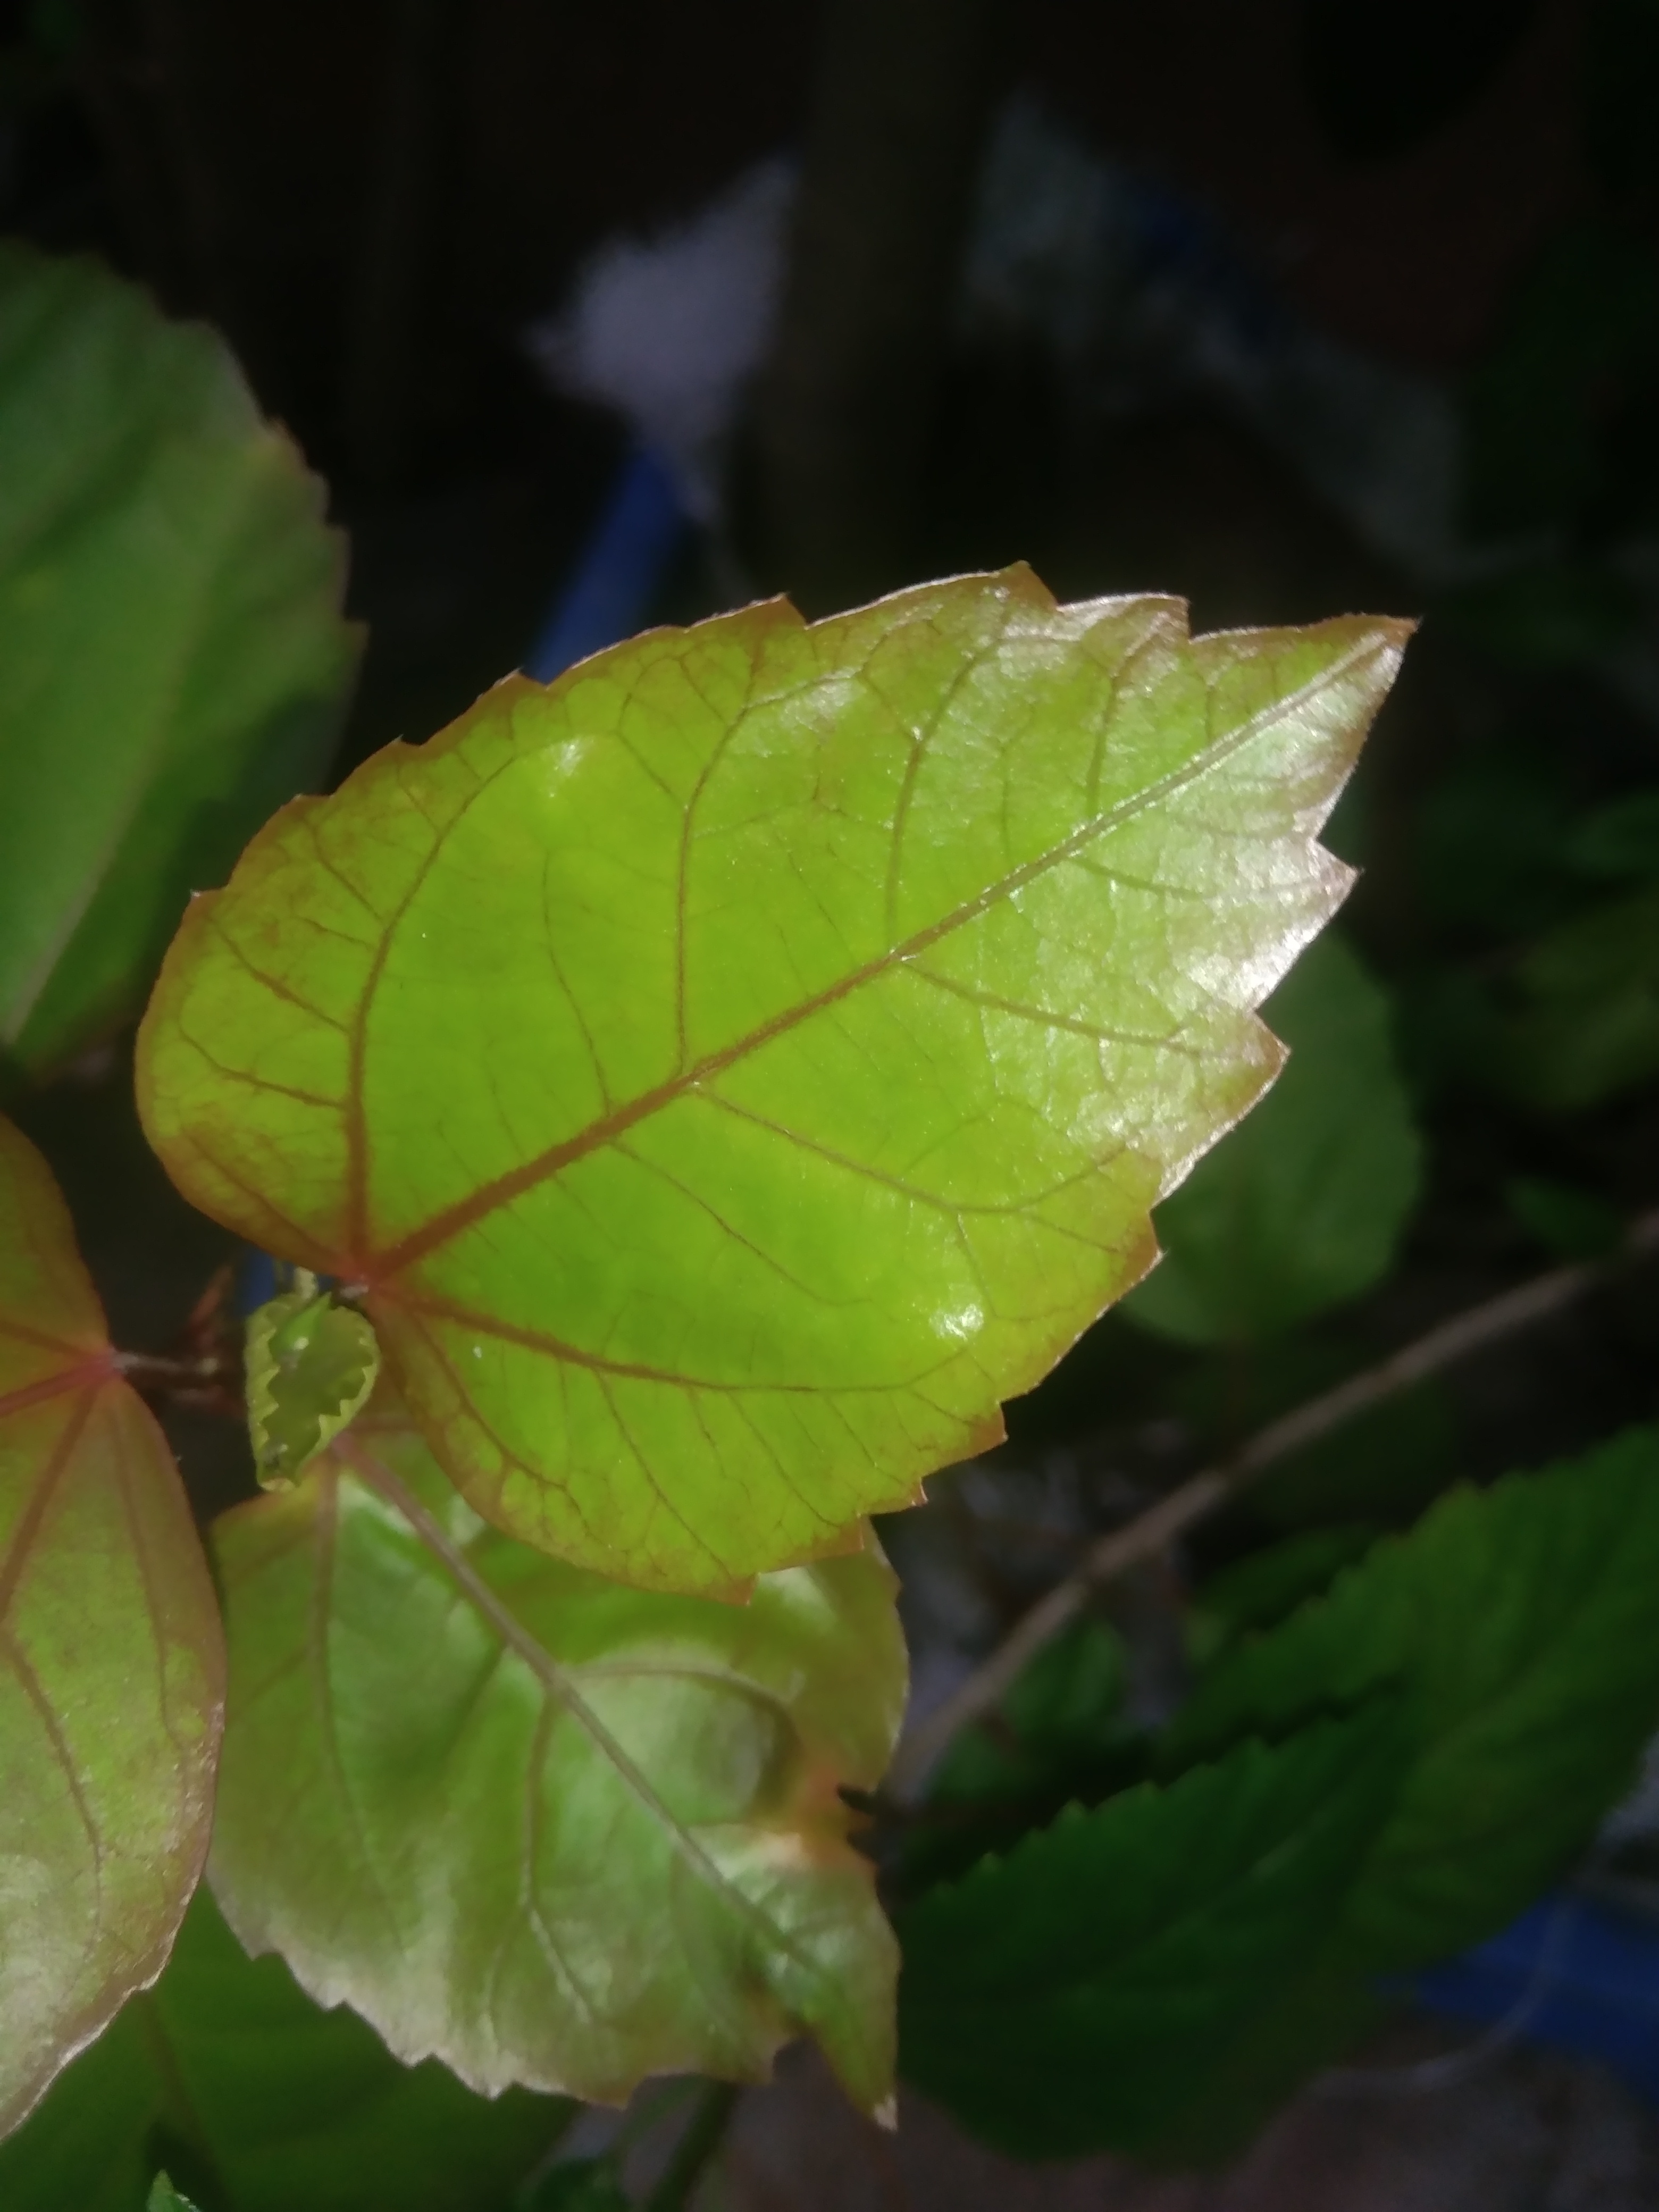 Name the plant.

hibiscus
